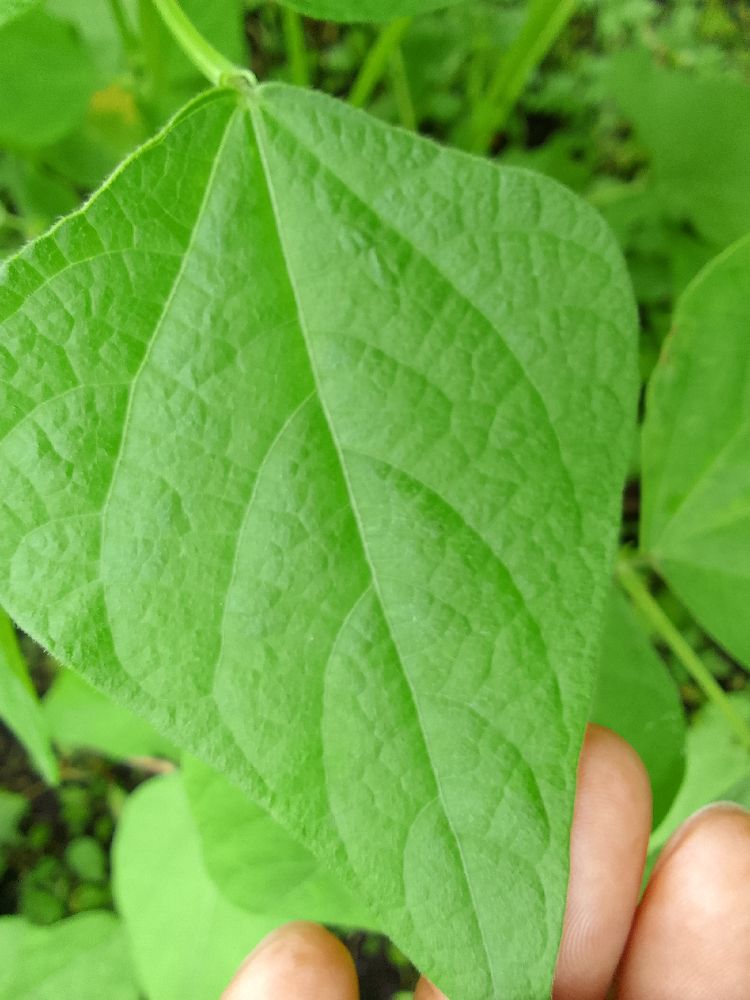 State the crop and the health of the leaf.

common bean, healthy
